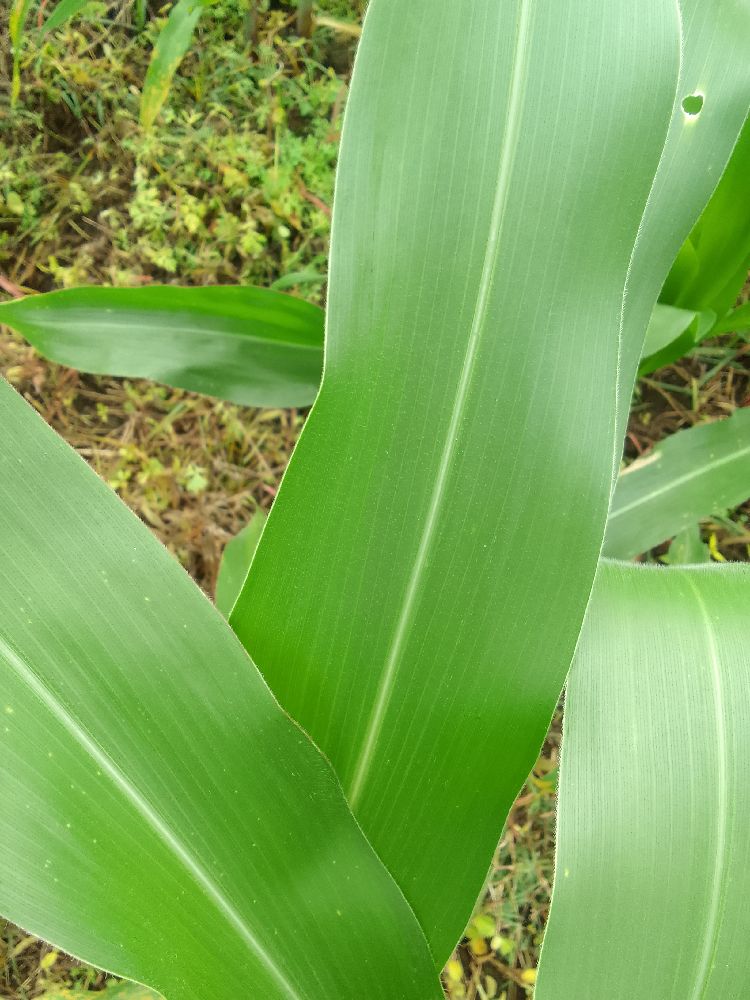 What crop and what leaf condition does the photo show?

maize, healthy
